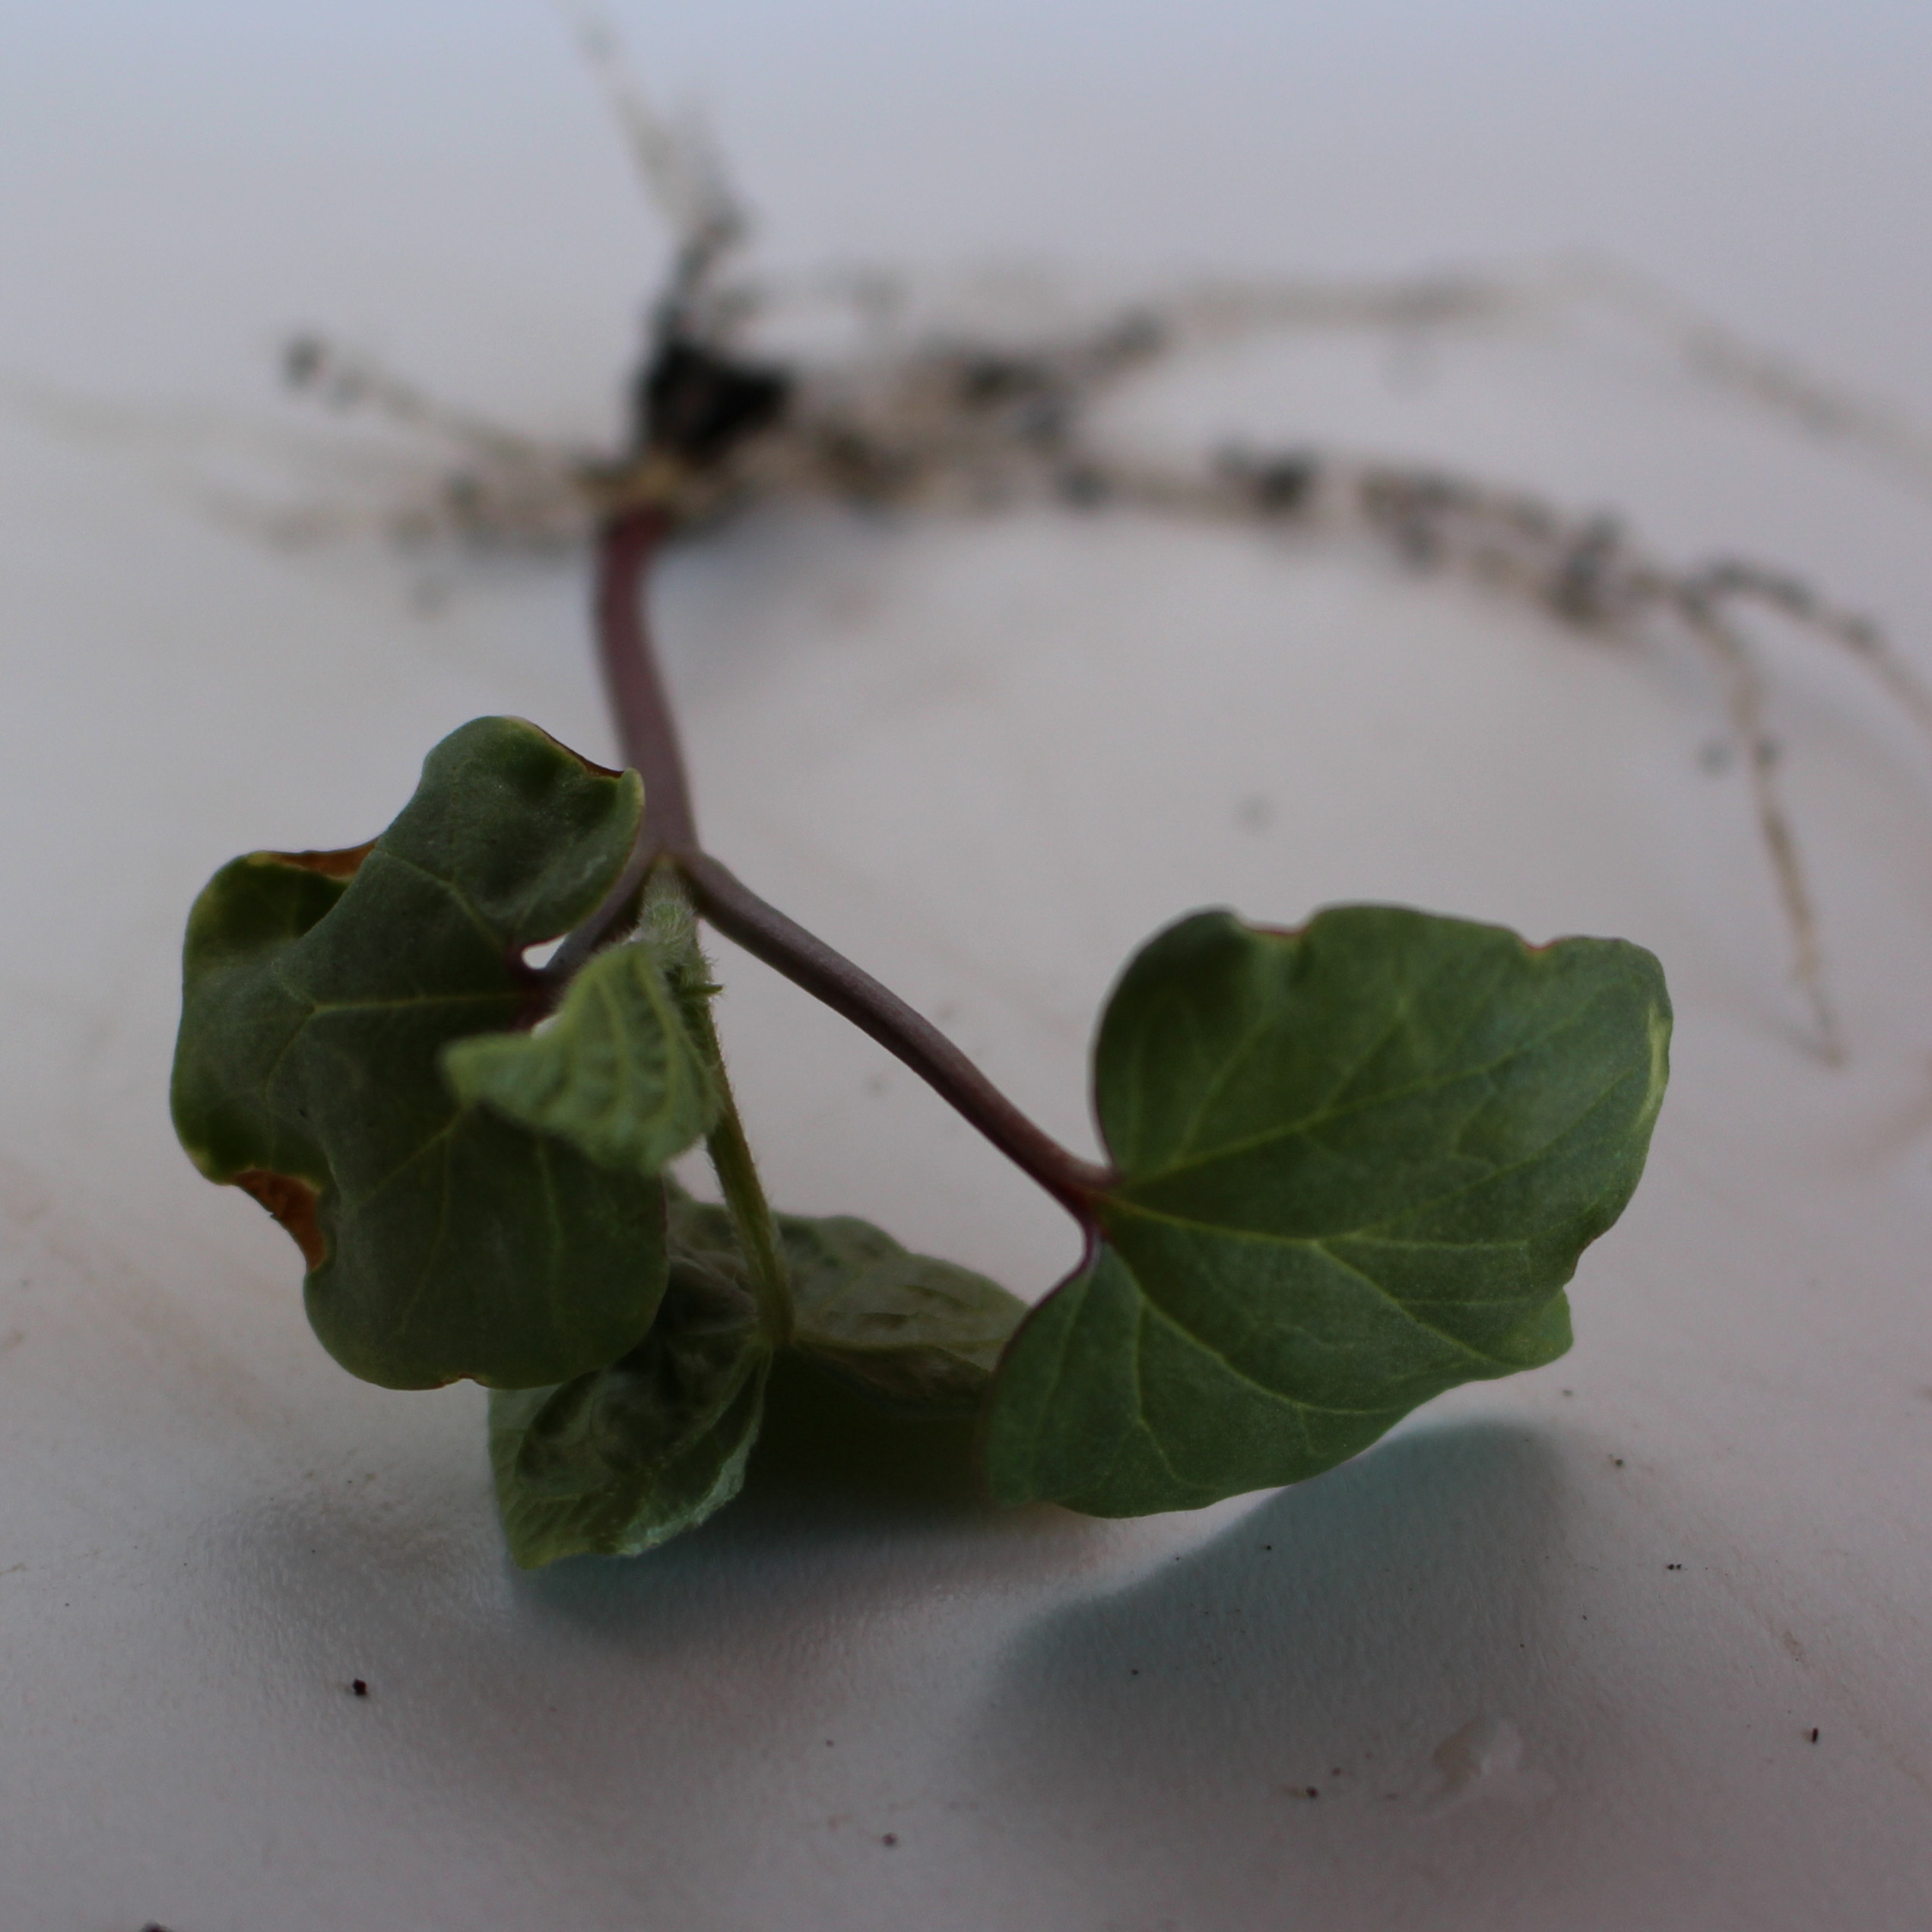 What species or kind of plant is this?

Convolvulus arvensis
